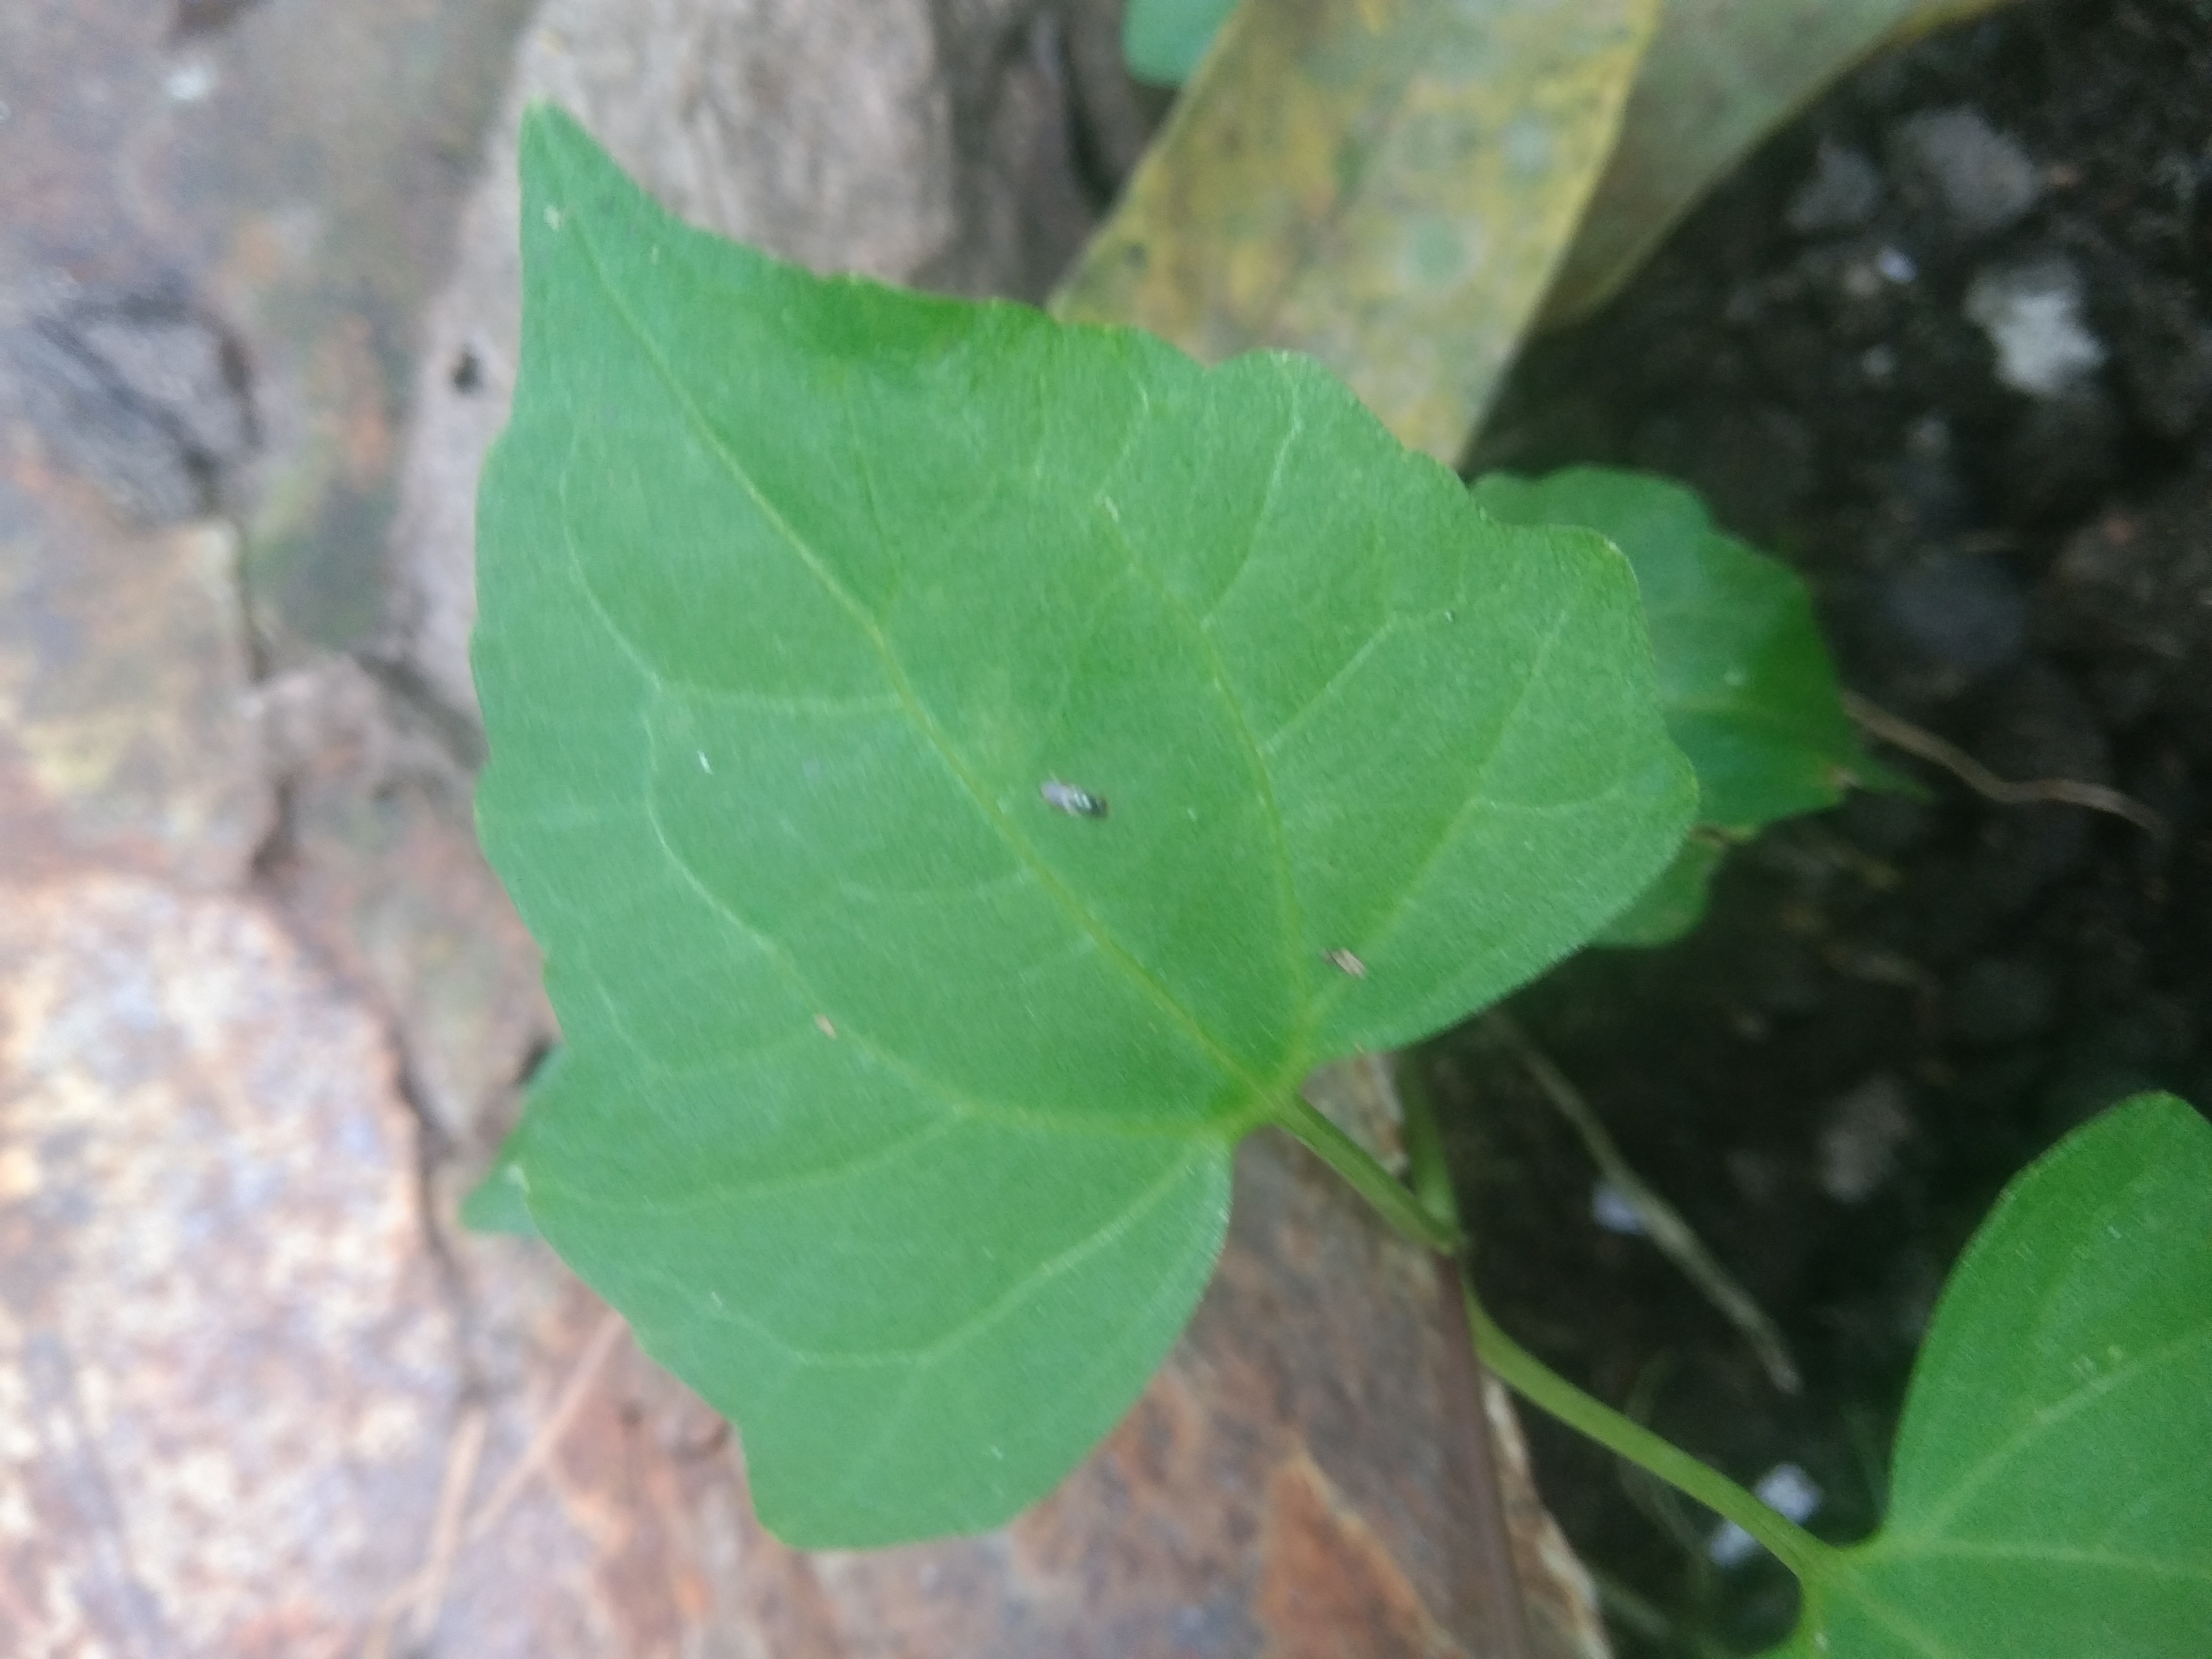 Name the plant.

bitter vine
